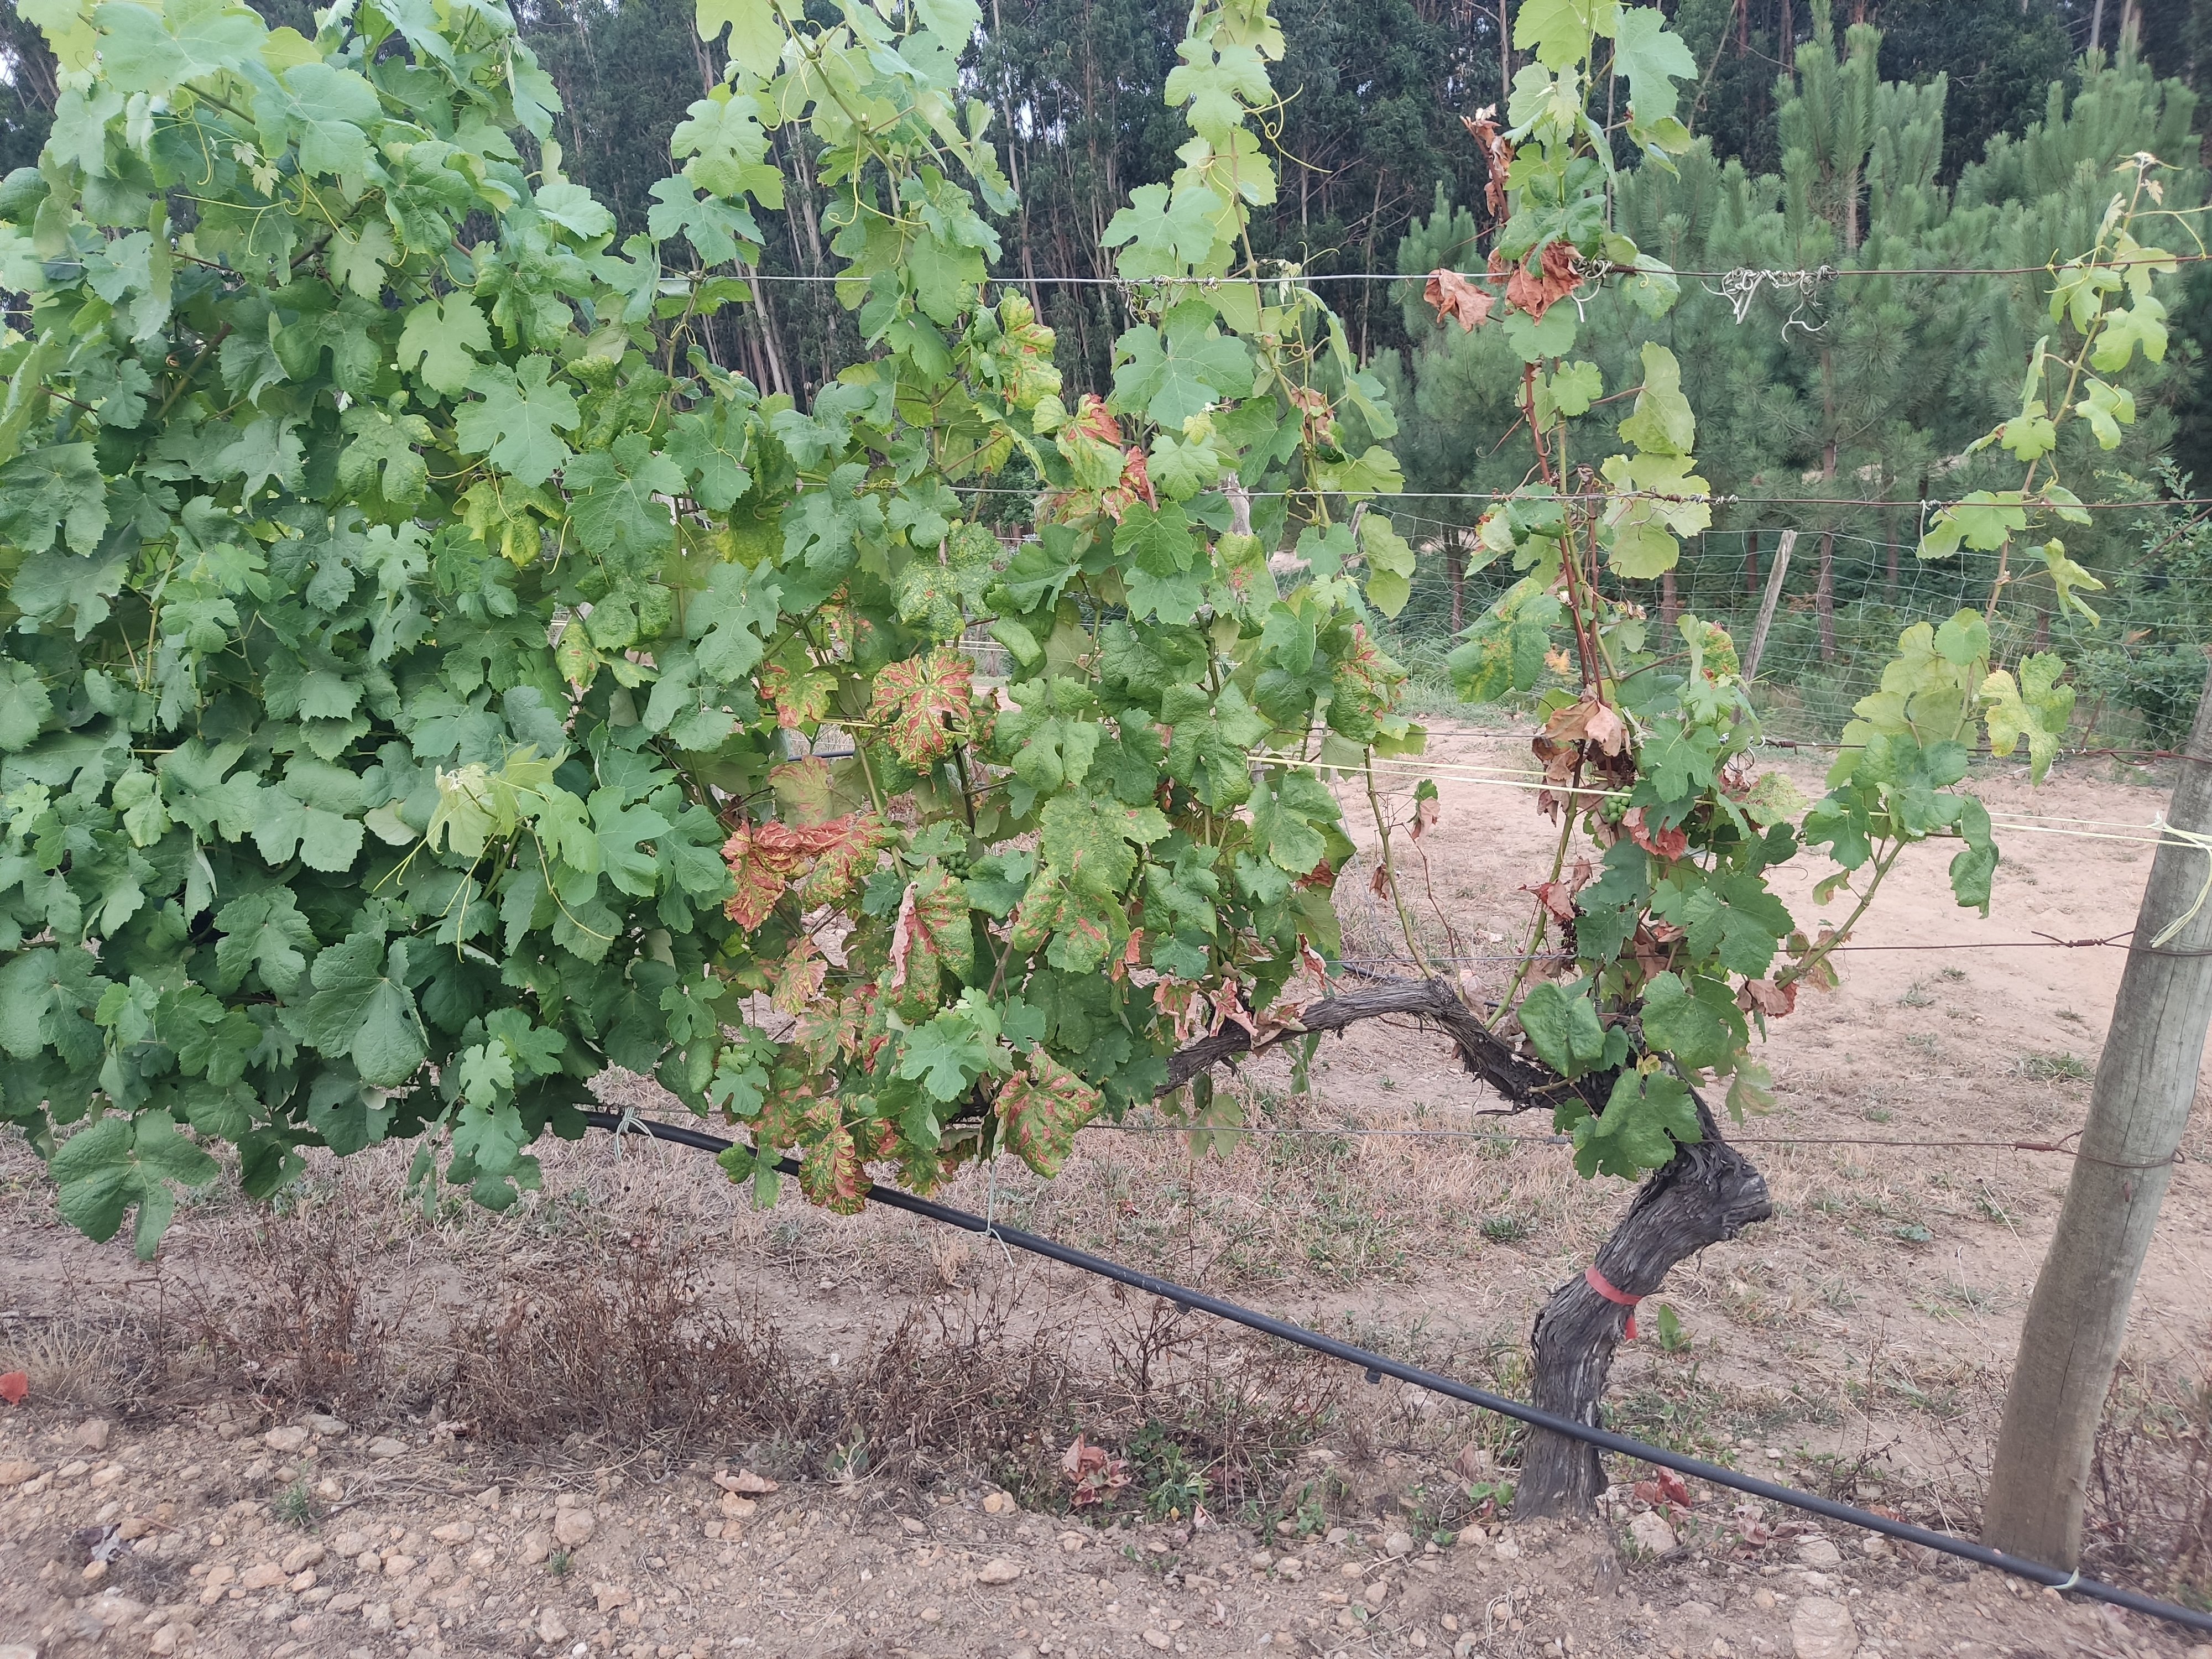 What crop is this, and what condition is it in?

grapevine, affected by esca disease
